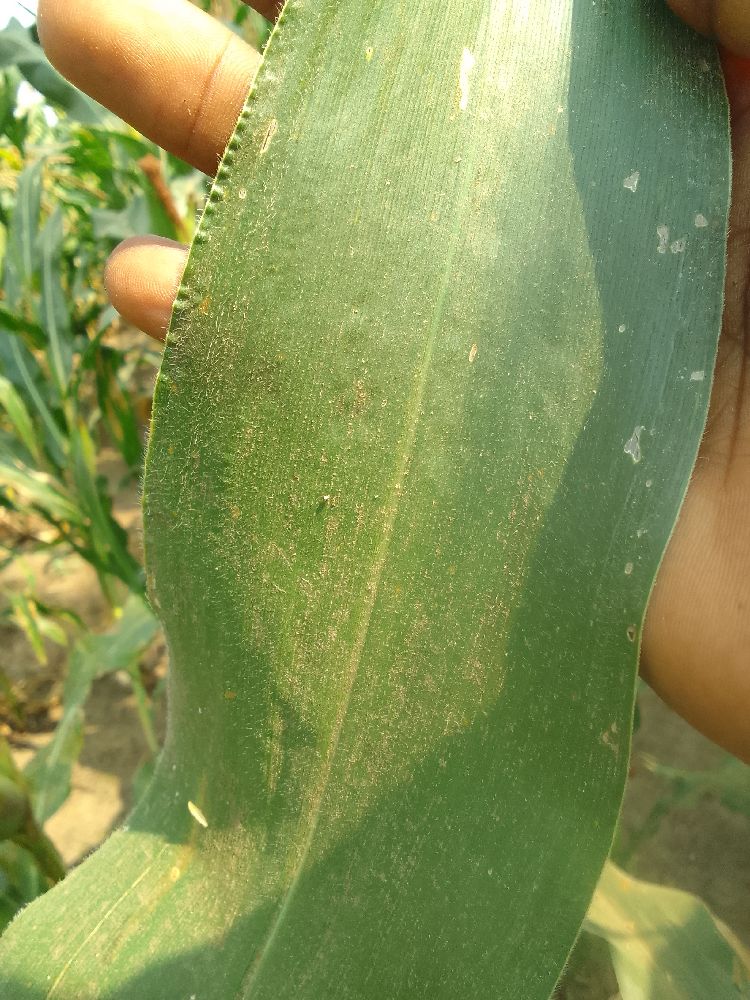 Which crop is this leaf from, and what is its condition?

maize, healthy
